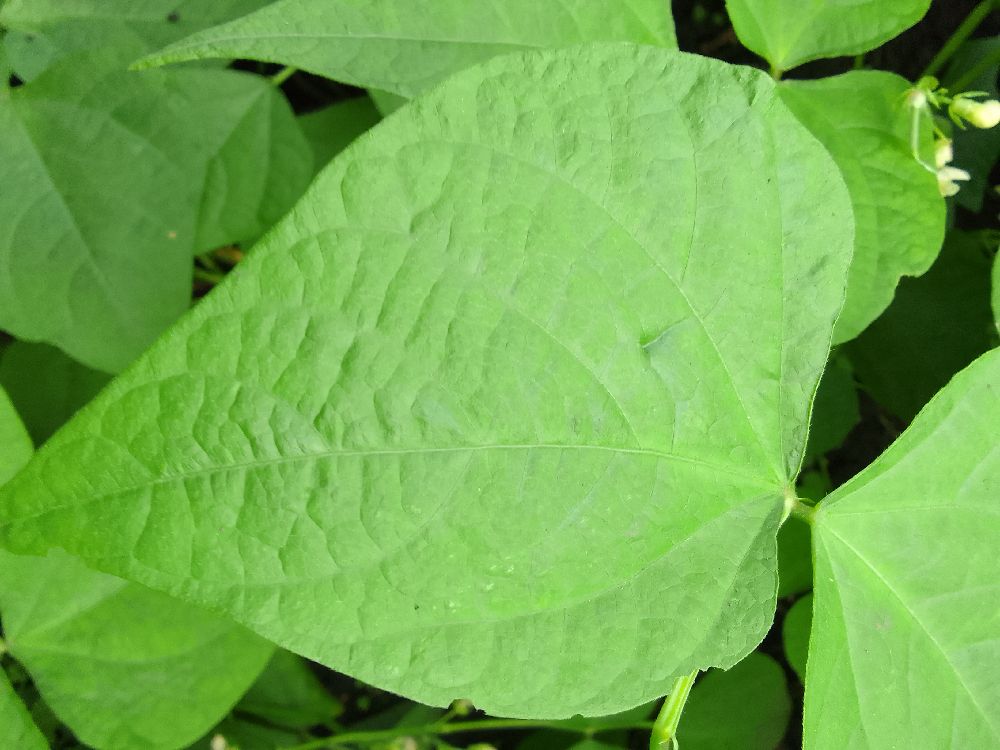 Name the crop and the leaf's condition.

common bean, healthy
